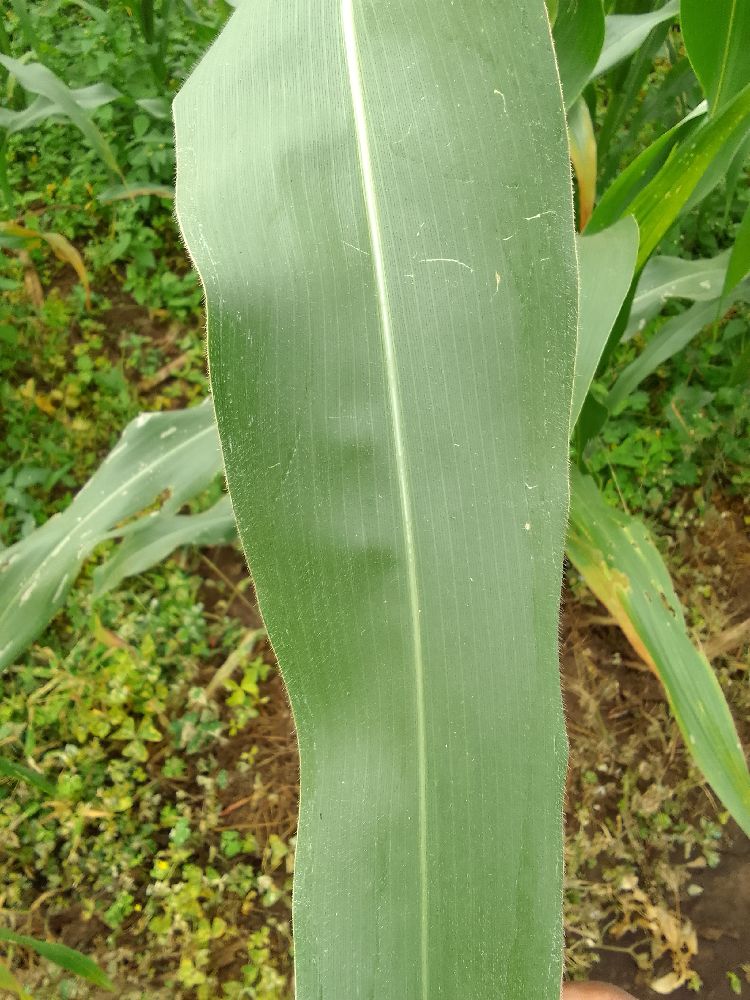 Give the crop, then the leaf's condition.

maize, healthy
